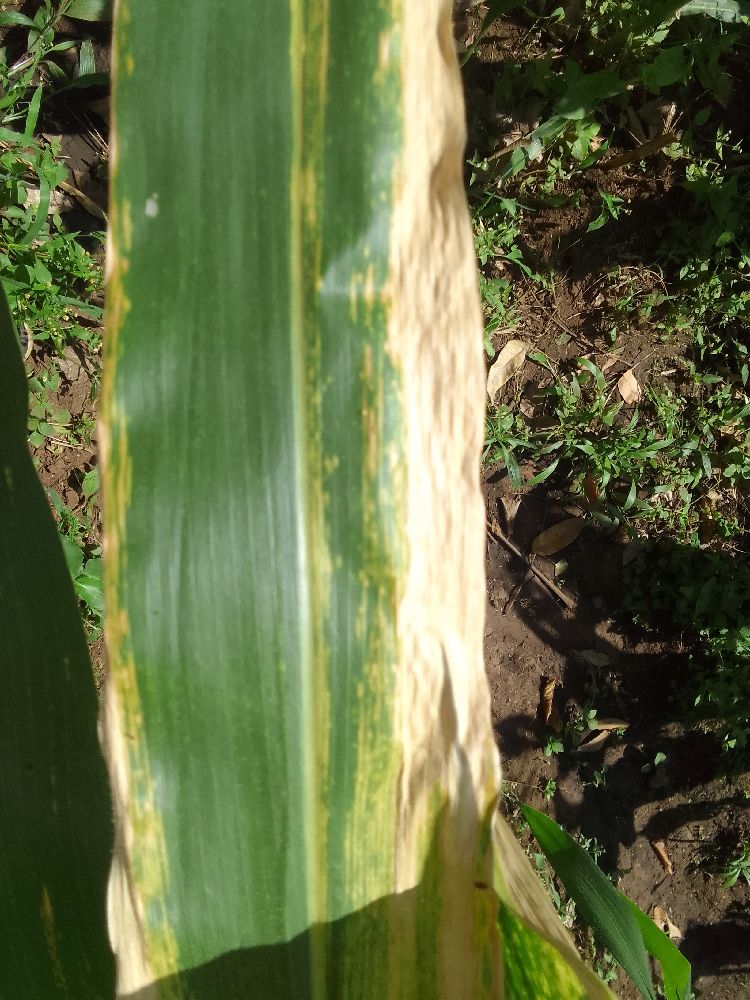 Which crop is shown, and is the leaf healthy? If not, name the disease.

maize, maize lethal necrosis
